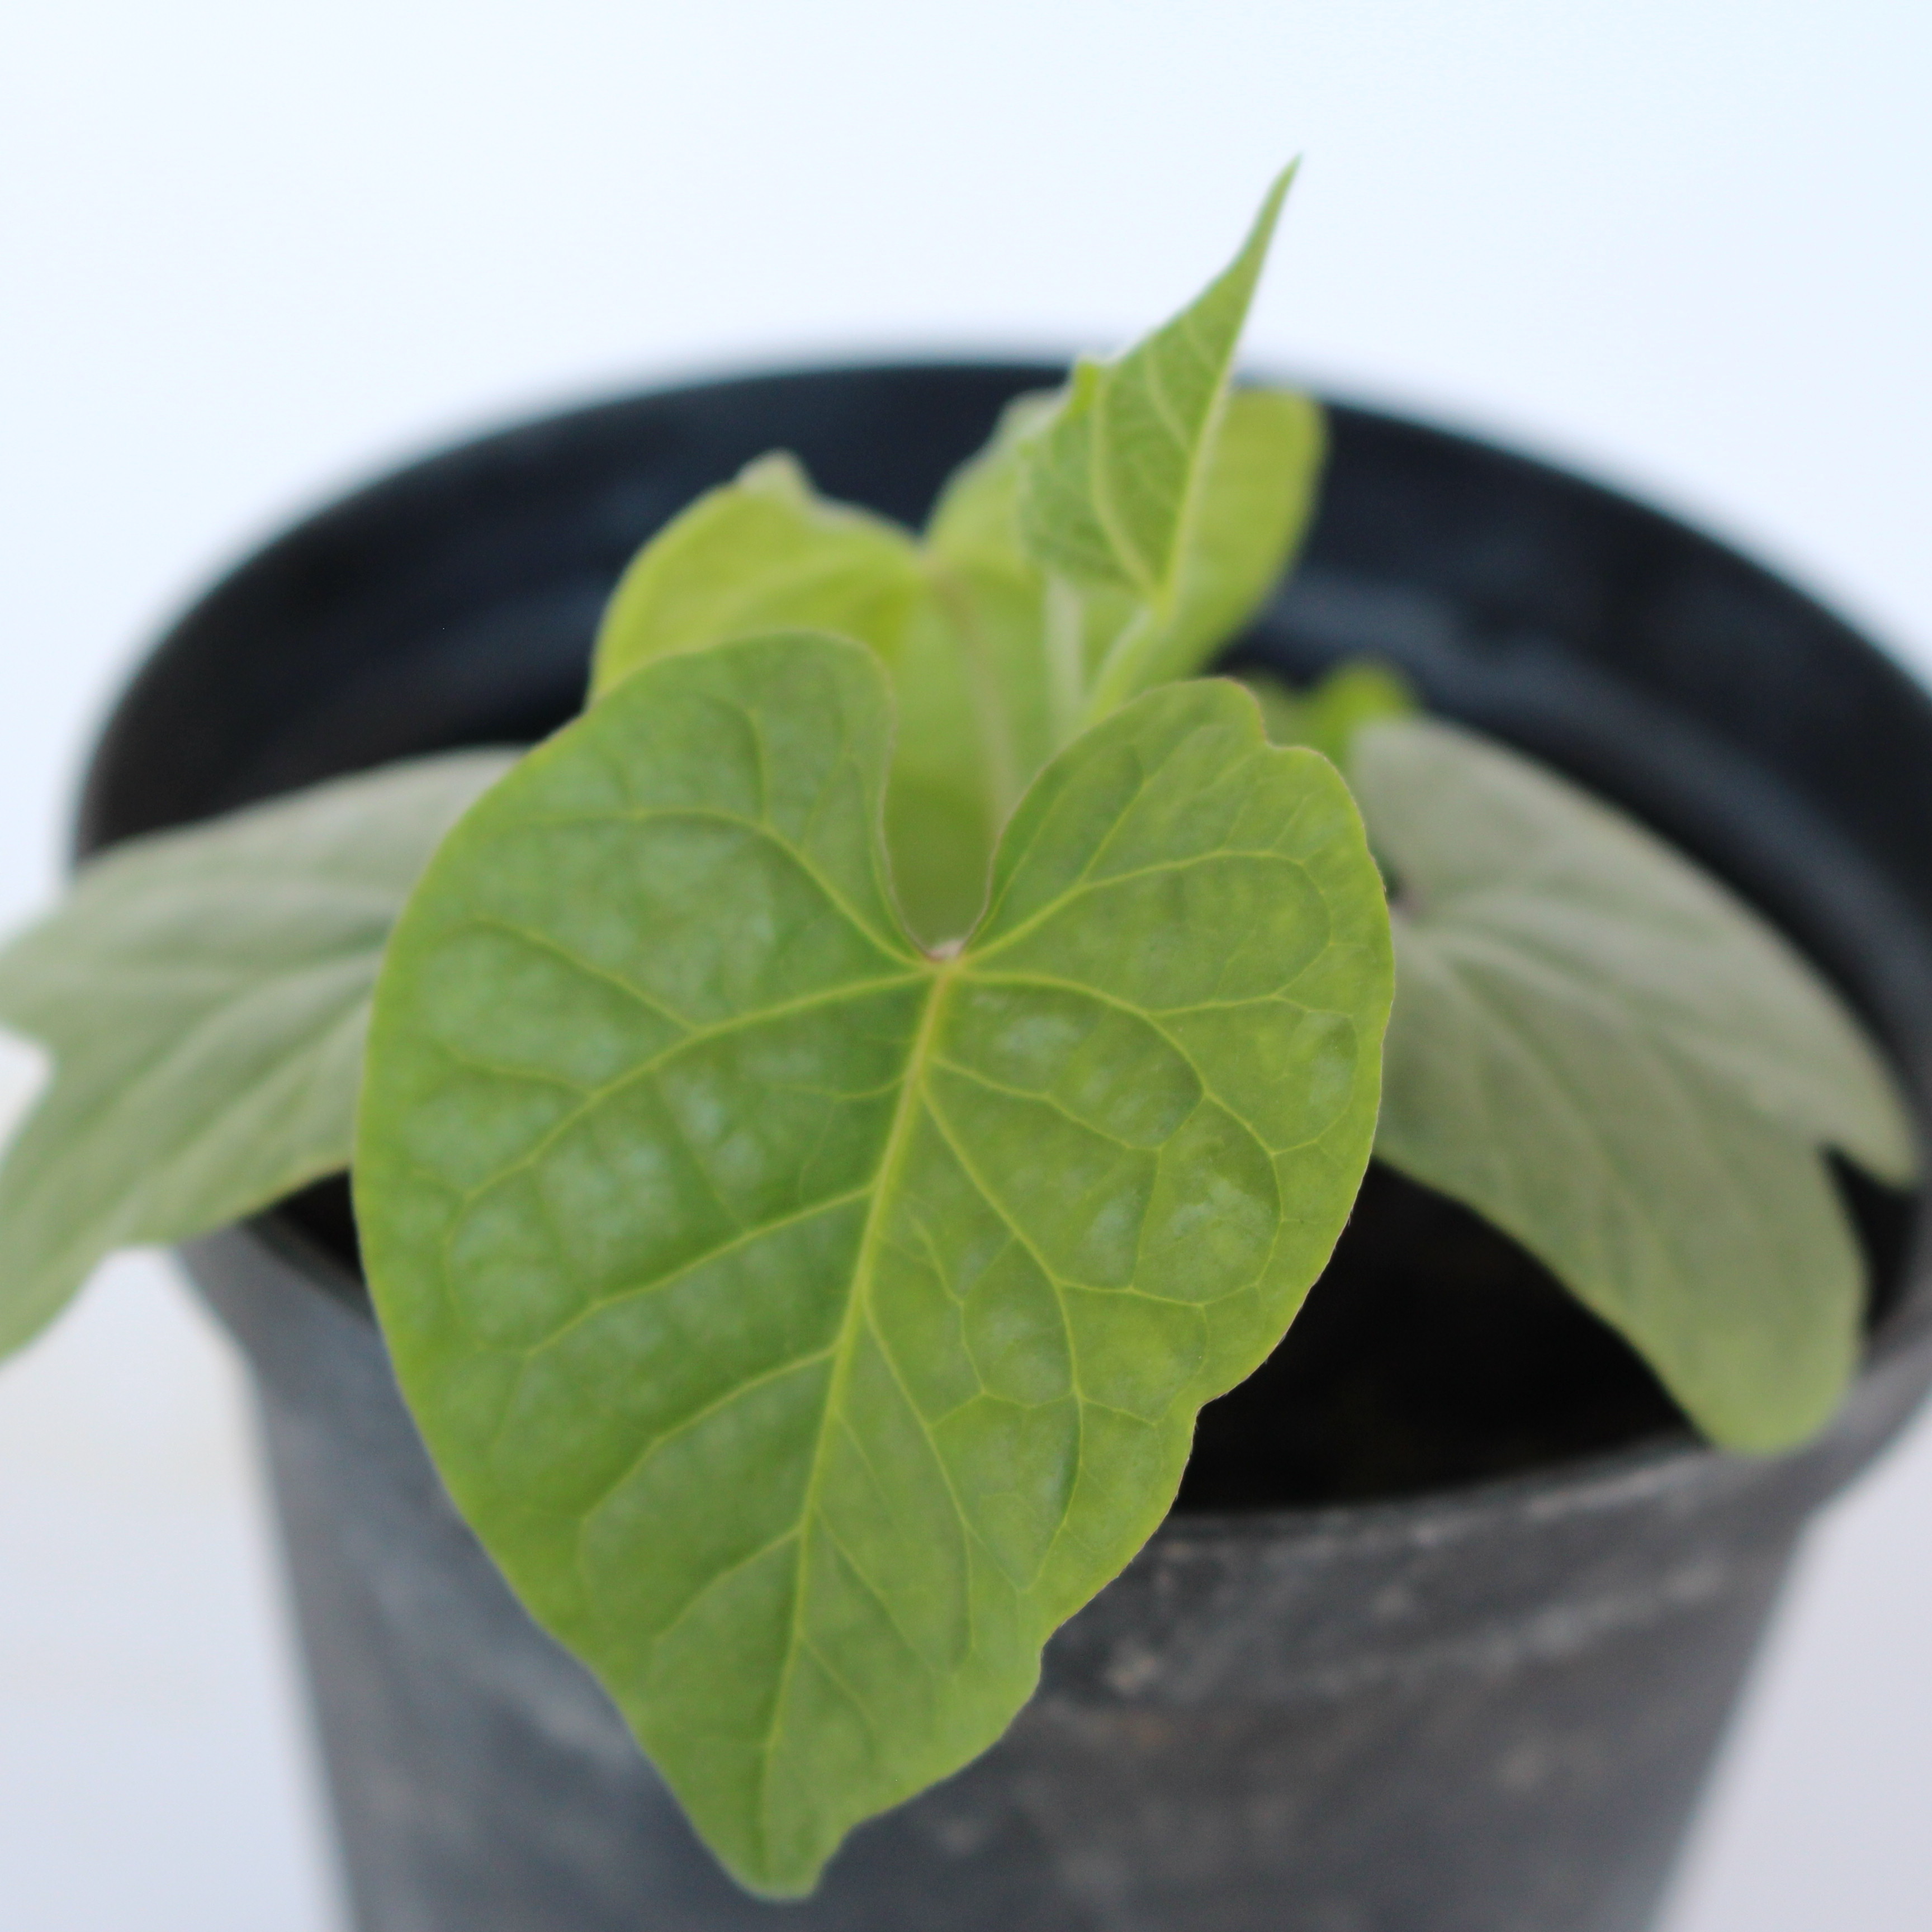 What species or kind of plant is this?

Convolvulus arvensis
